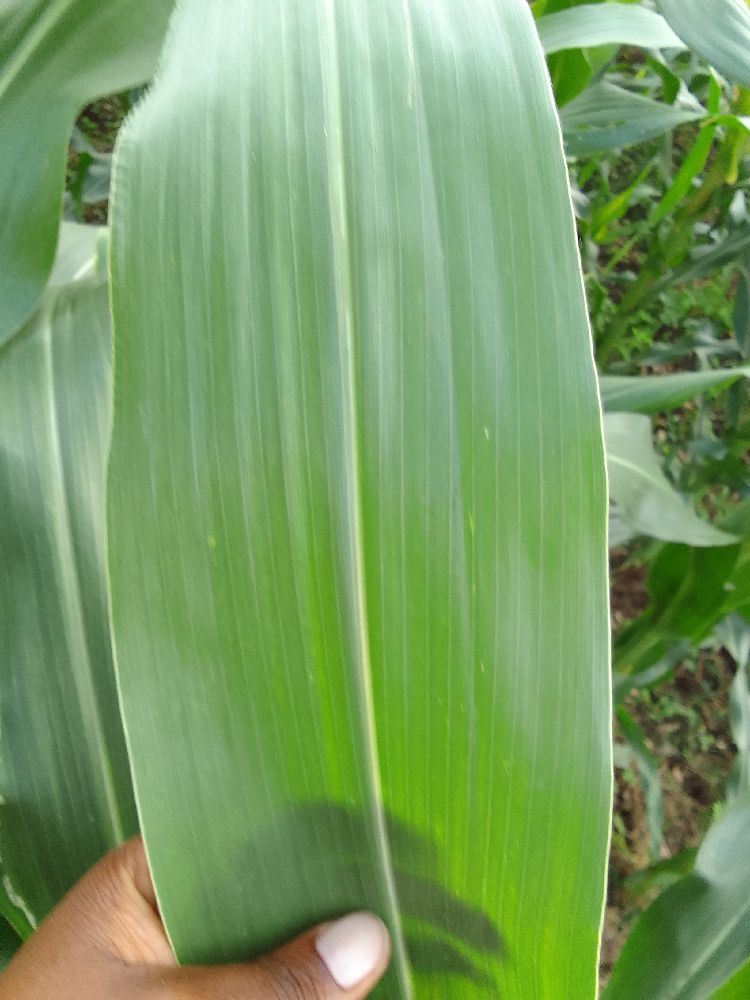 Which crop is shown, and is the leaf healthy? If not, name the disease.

maize, healthy
